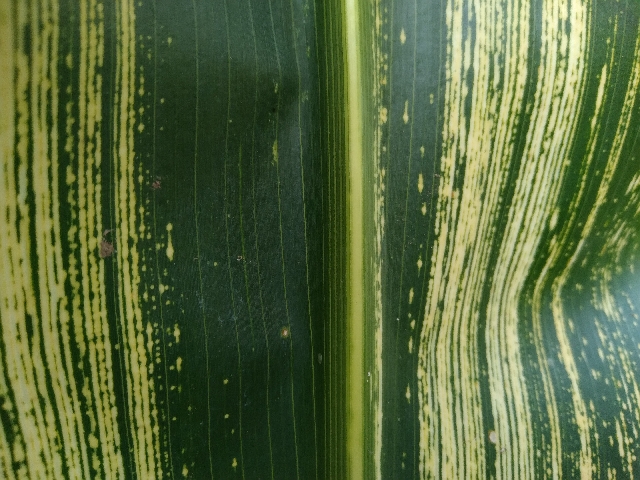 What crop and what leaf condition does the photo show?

maize, maize streak virus
